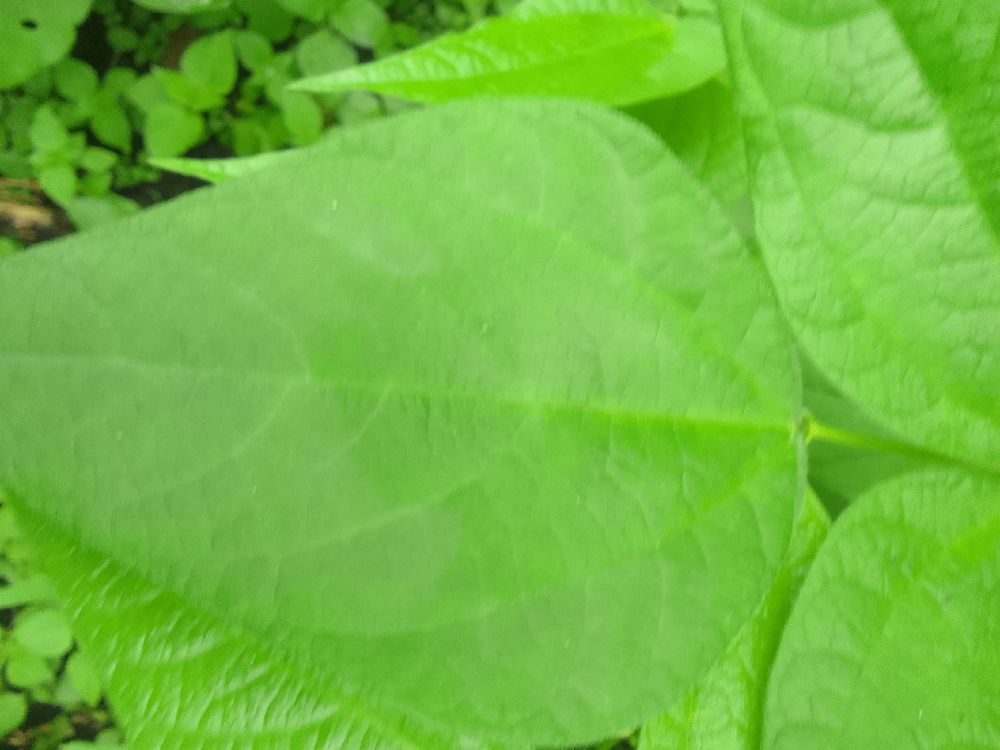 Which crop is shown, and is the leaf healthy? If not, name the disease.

common bean, healthy
